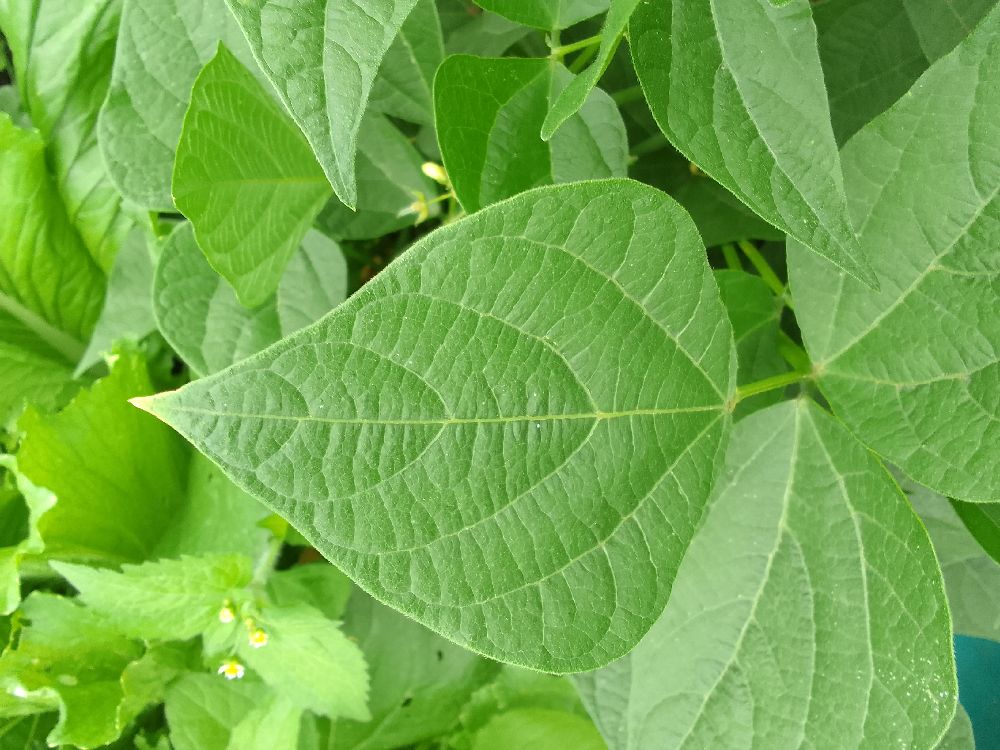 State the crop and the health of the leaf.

common bean, healthy
